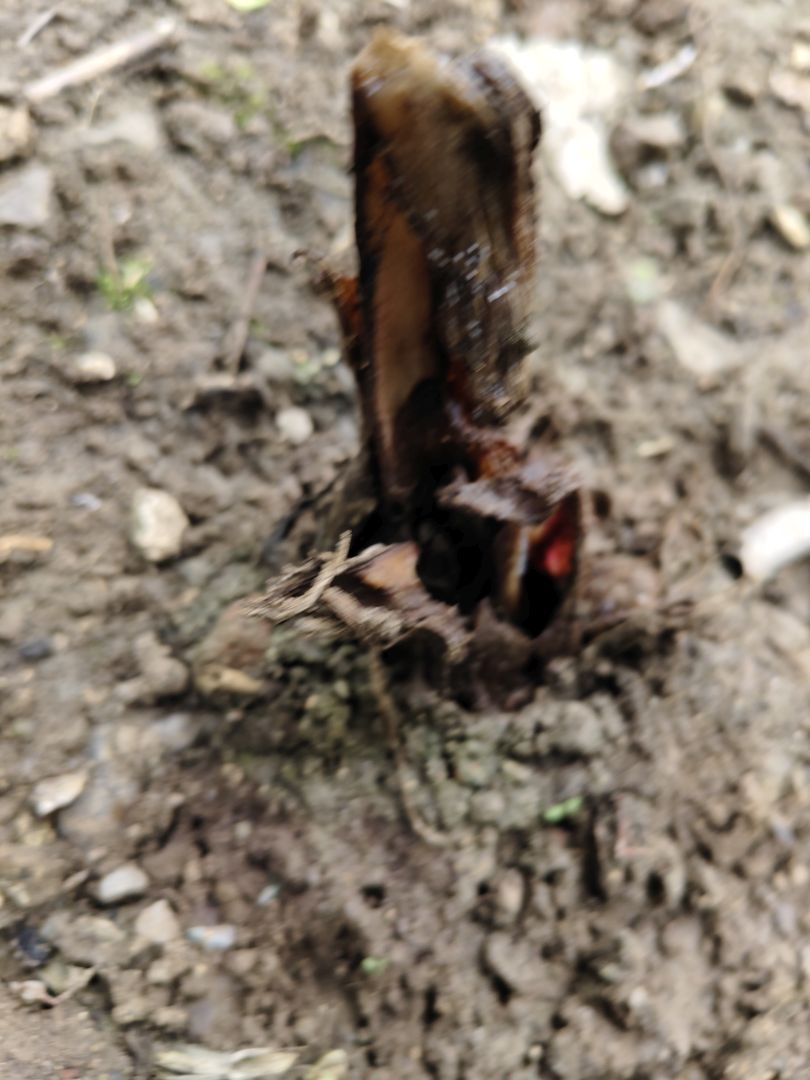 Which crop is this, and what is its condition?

taro, root rot
